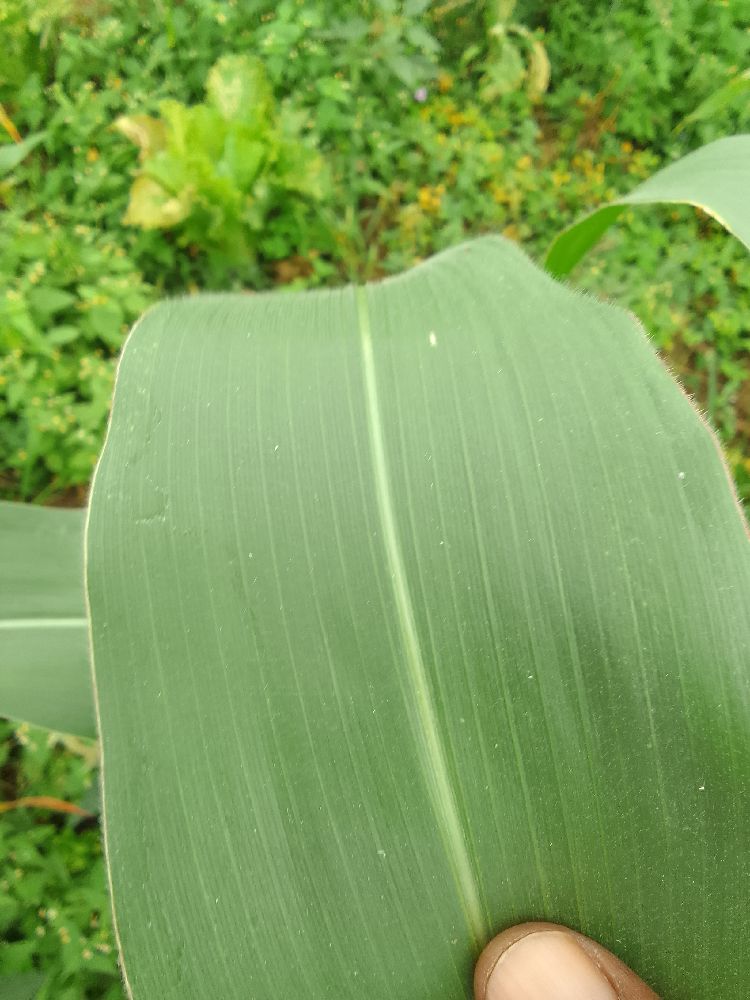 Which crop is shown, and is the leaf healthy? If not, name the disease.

maize, healthy
